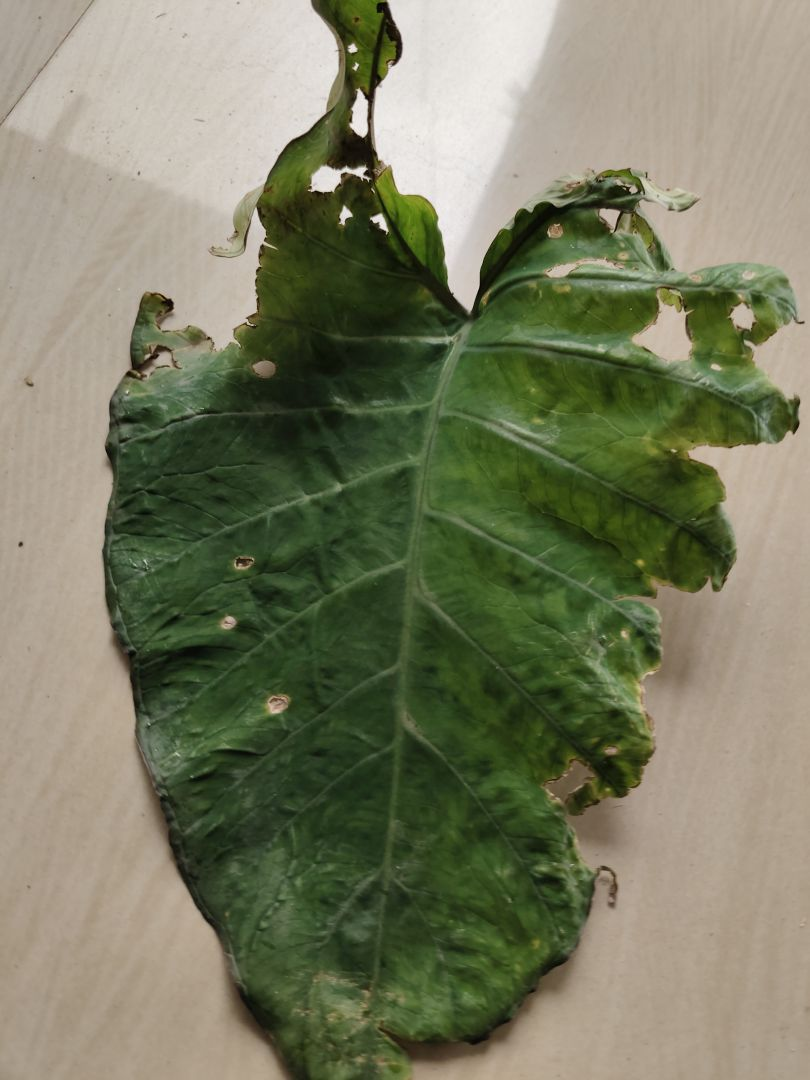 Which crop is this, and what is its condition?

taro, leaf blight
